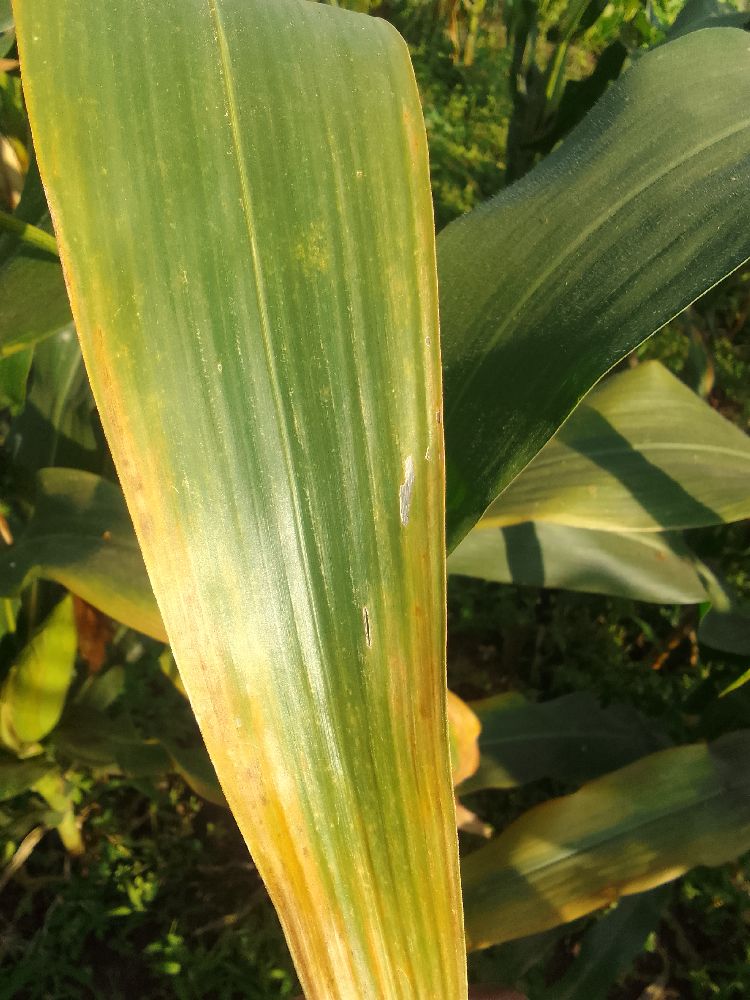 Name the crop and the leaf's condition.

maize, maize lethal necrosis
